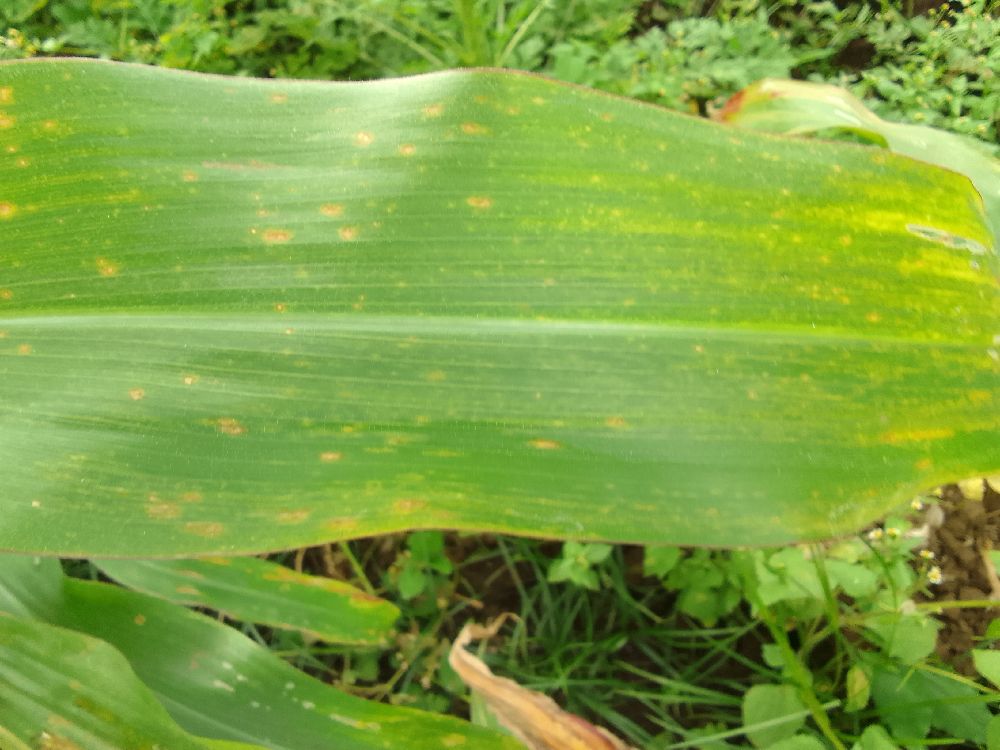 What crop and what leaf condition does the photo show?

maize, maize lethal necrosis
